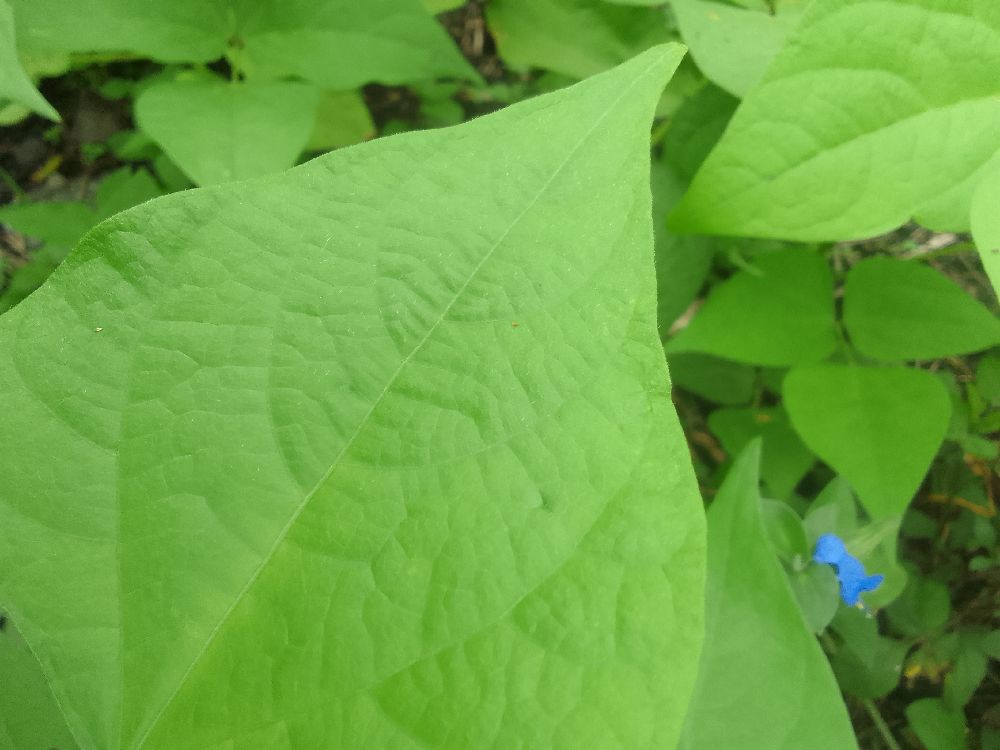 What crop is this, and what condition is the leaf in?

common bean, healthy
